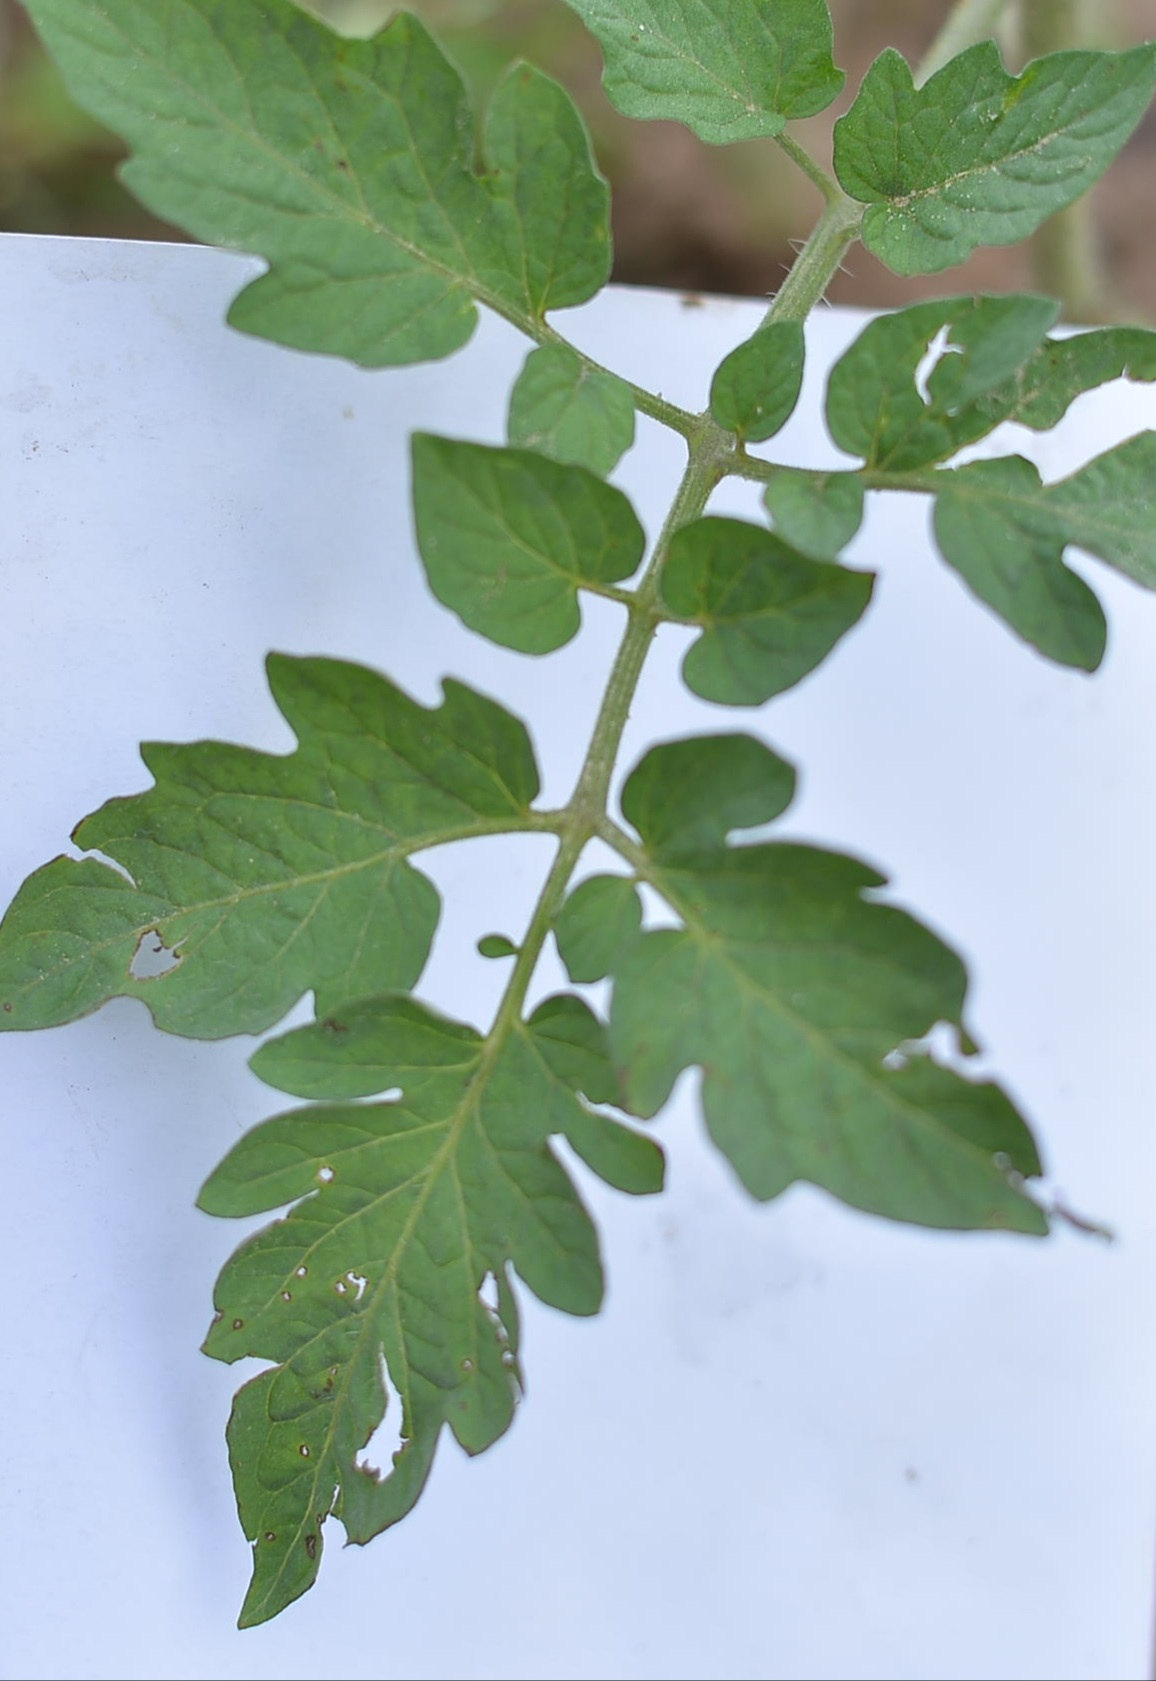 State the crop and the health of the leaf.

tomato, infected
